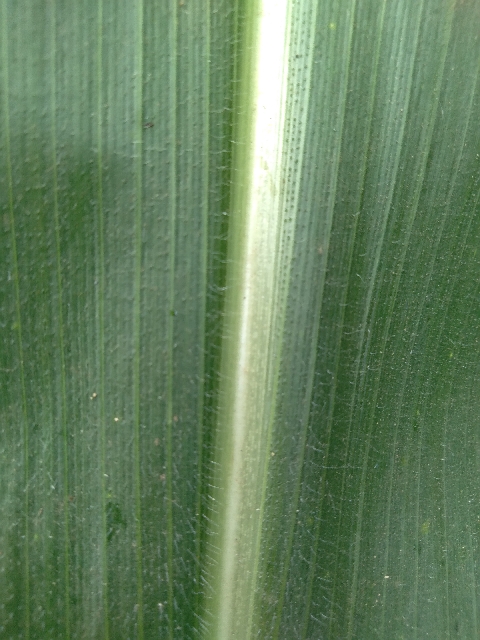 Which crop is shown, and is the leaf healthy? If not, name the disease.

maize, healthy
